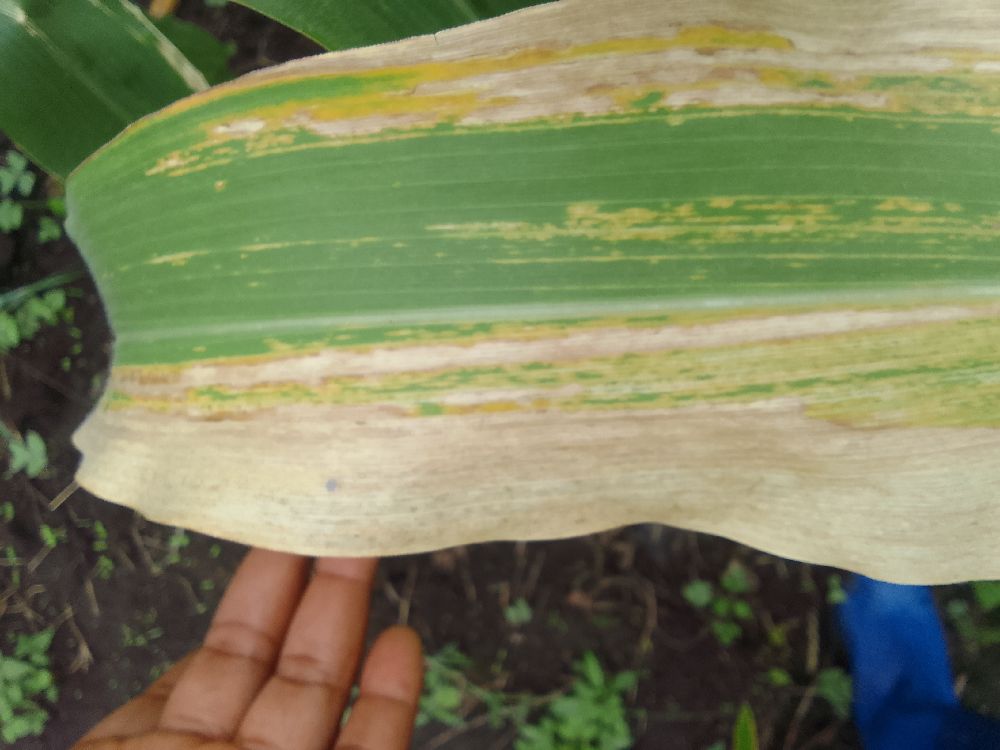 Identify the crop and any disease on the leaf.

maize, maize lethal necrosis
